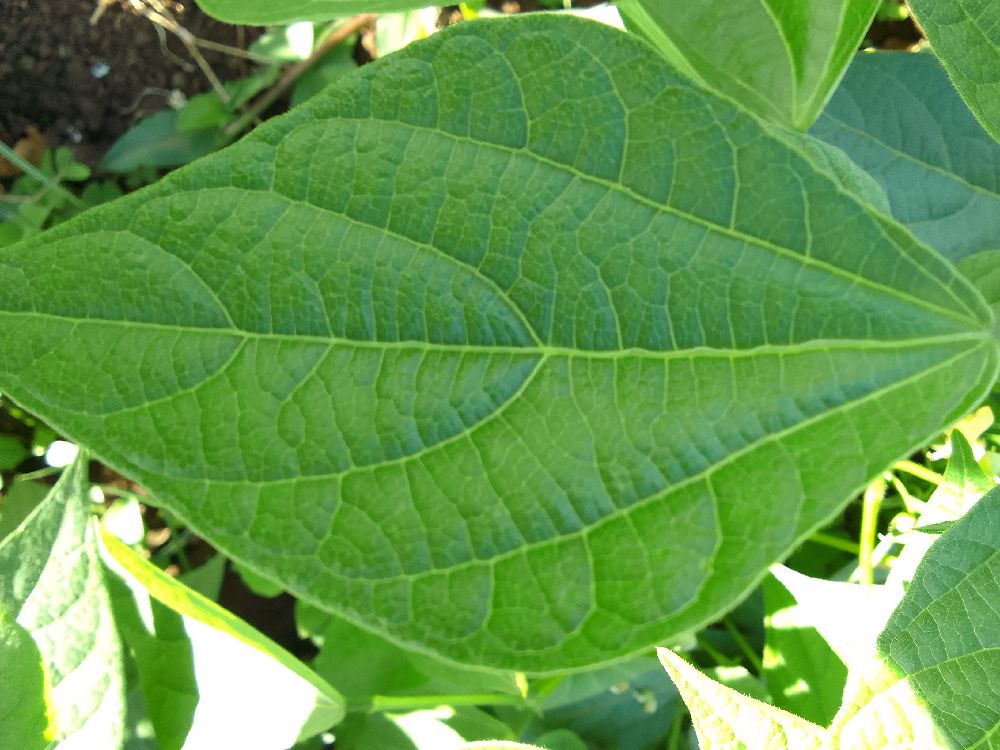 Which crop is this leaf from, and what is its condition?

common bean, healthy
